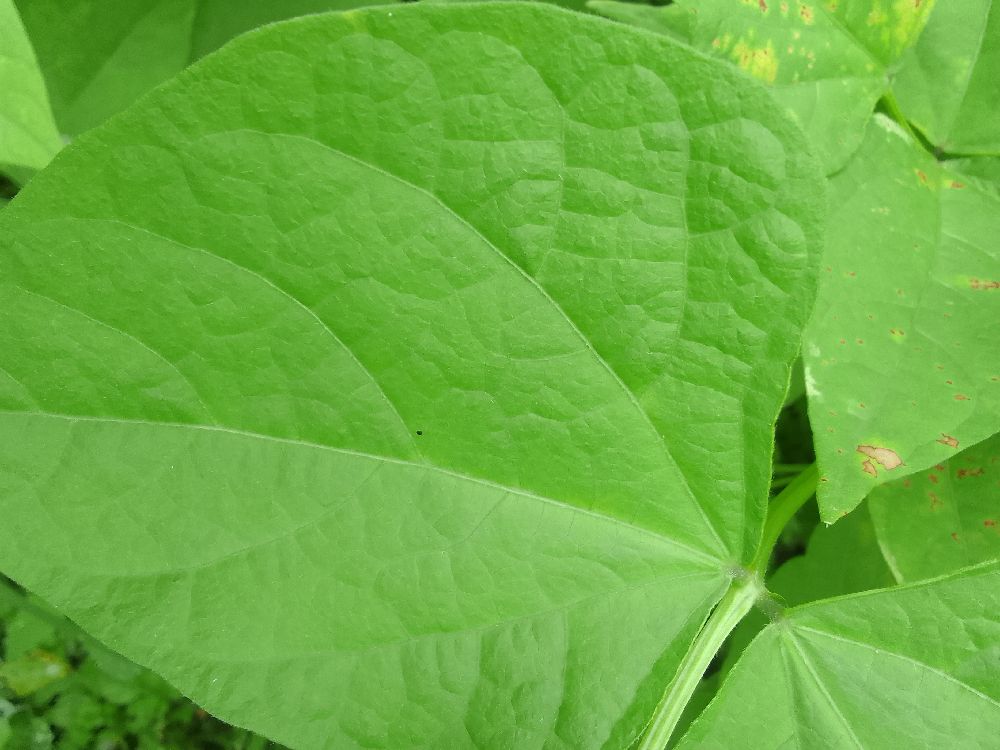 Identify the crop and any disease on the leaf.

common bean, healthy
